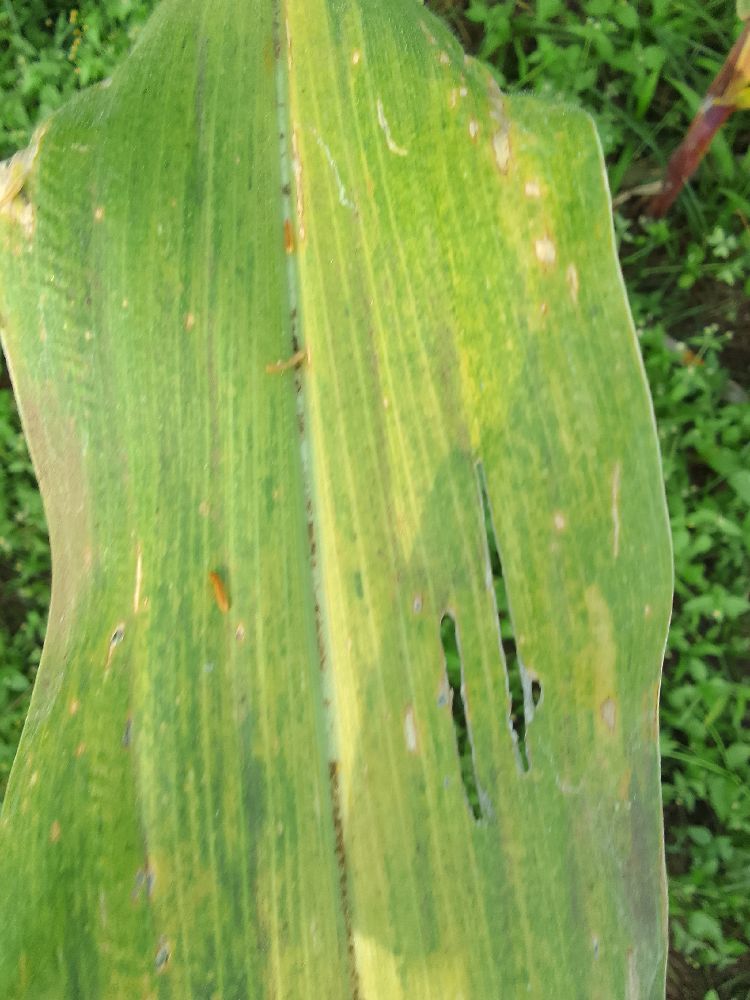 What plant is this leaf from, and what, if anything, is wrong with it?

maize, maize lethal necrosis
